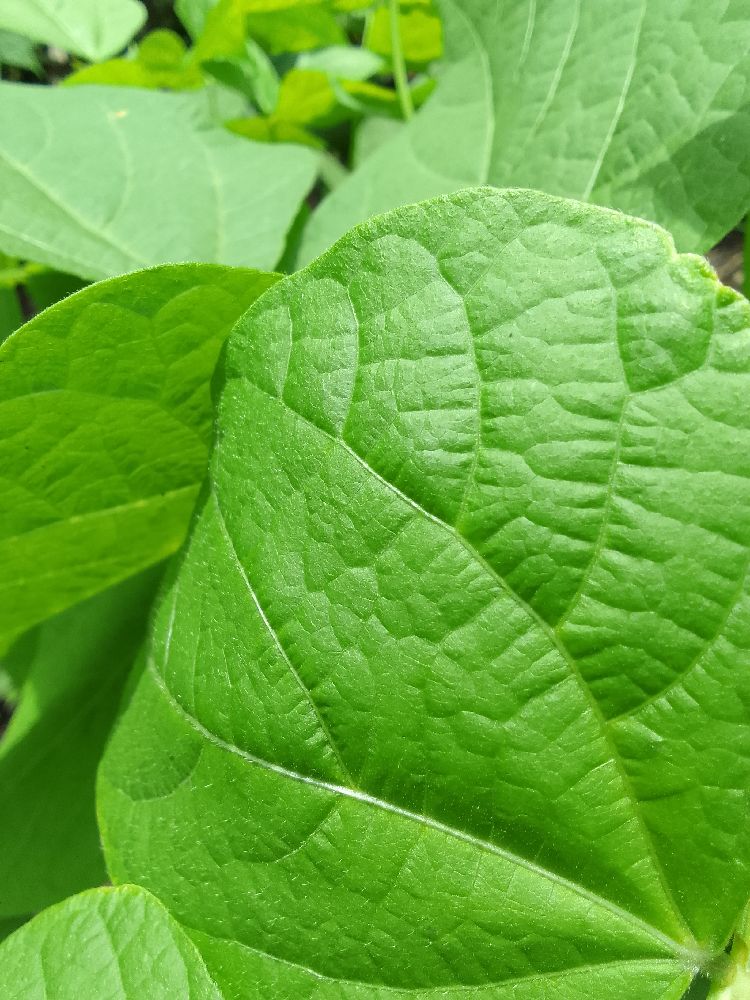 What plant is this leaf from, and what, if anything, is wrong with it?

common bean, healthy
